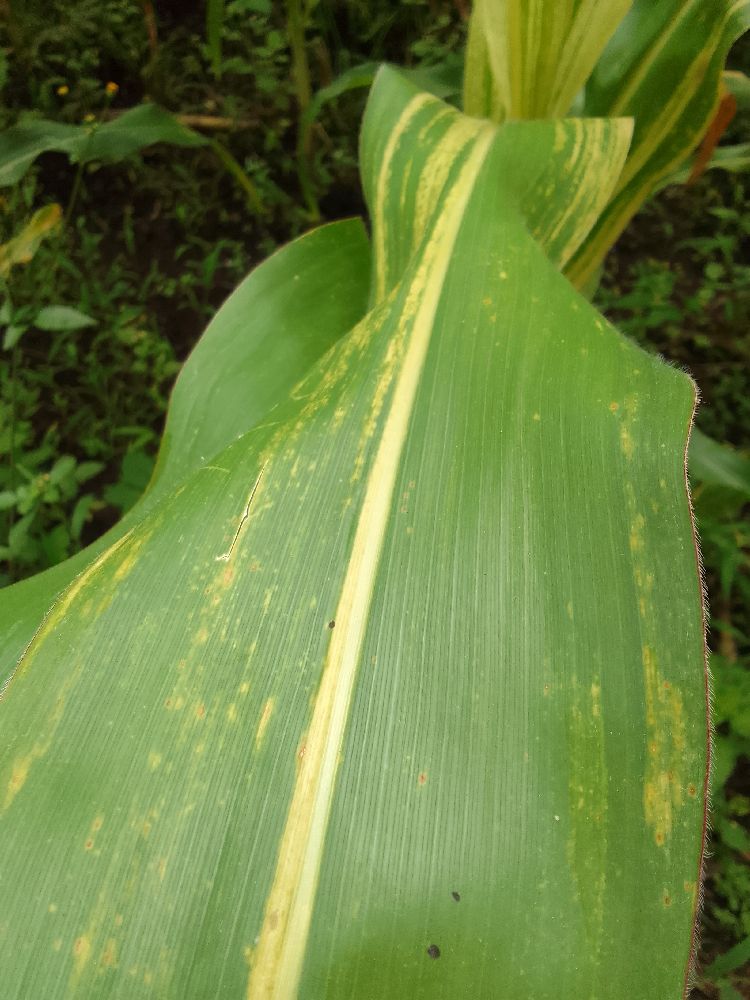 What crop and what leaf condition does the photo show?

maize, maize lethal necrosis
